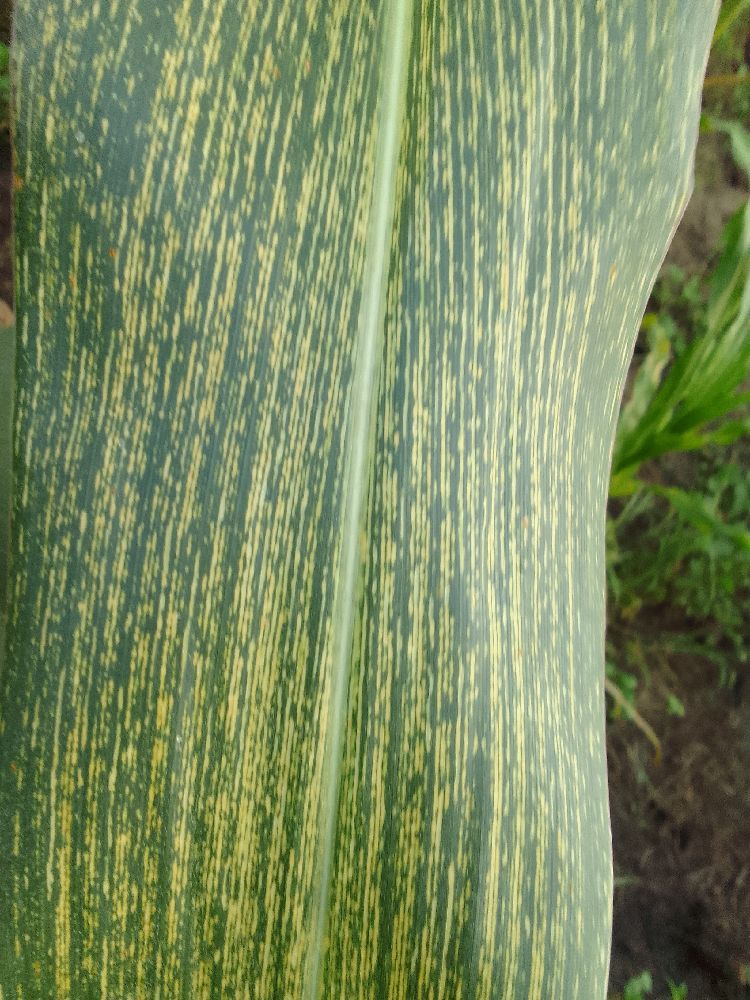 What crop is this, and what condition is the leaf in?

maize, maize streak virus
